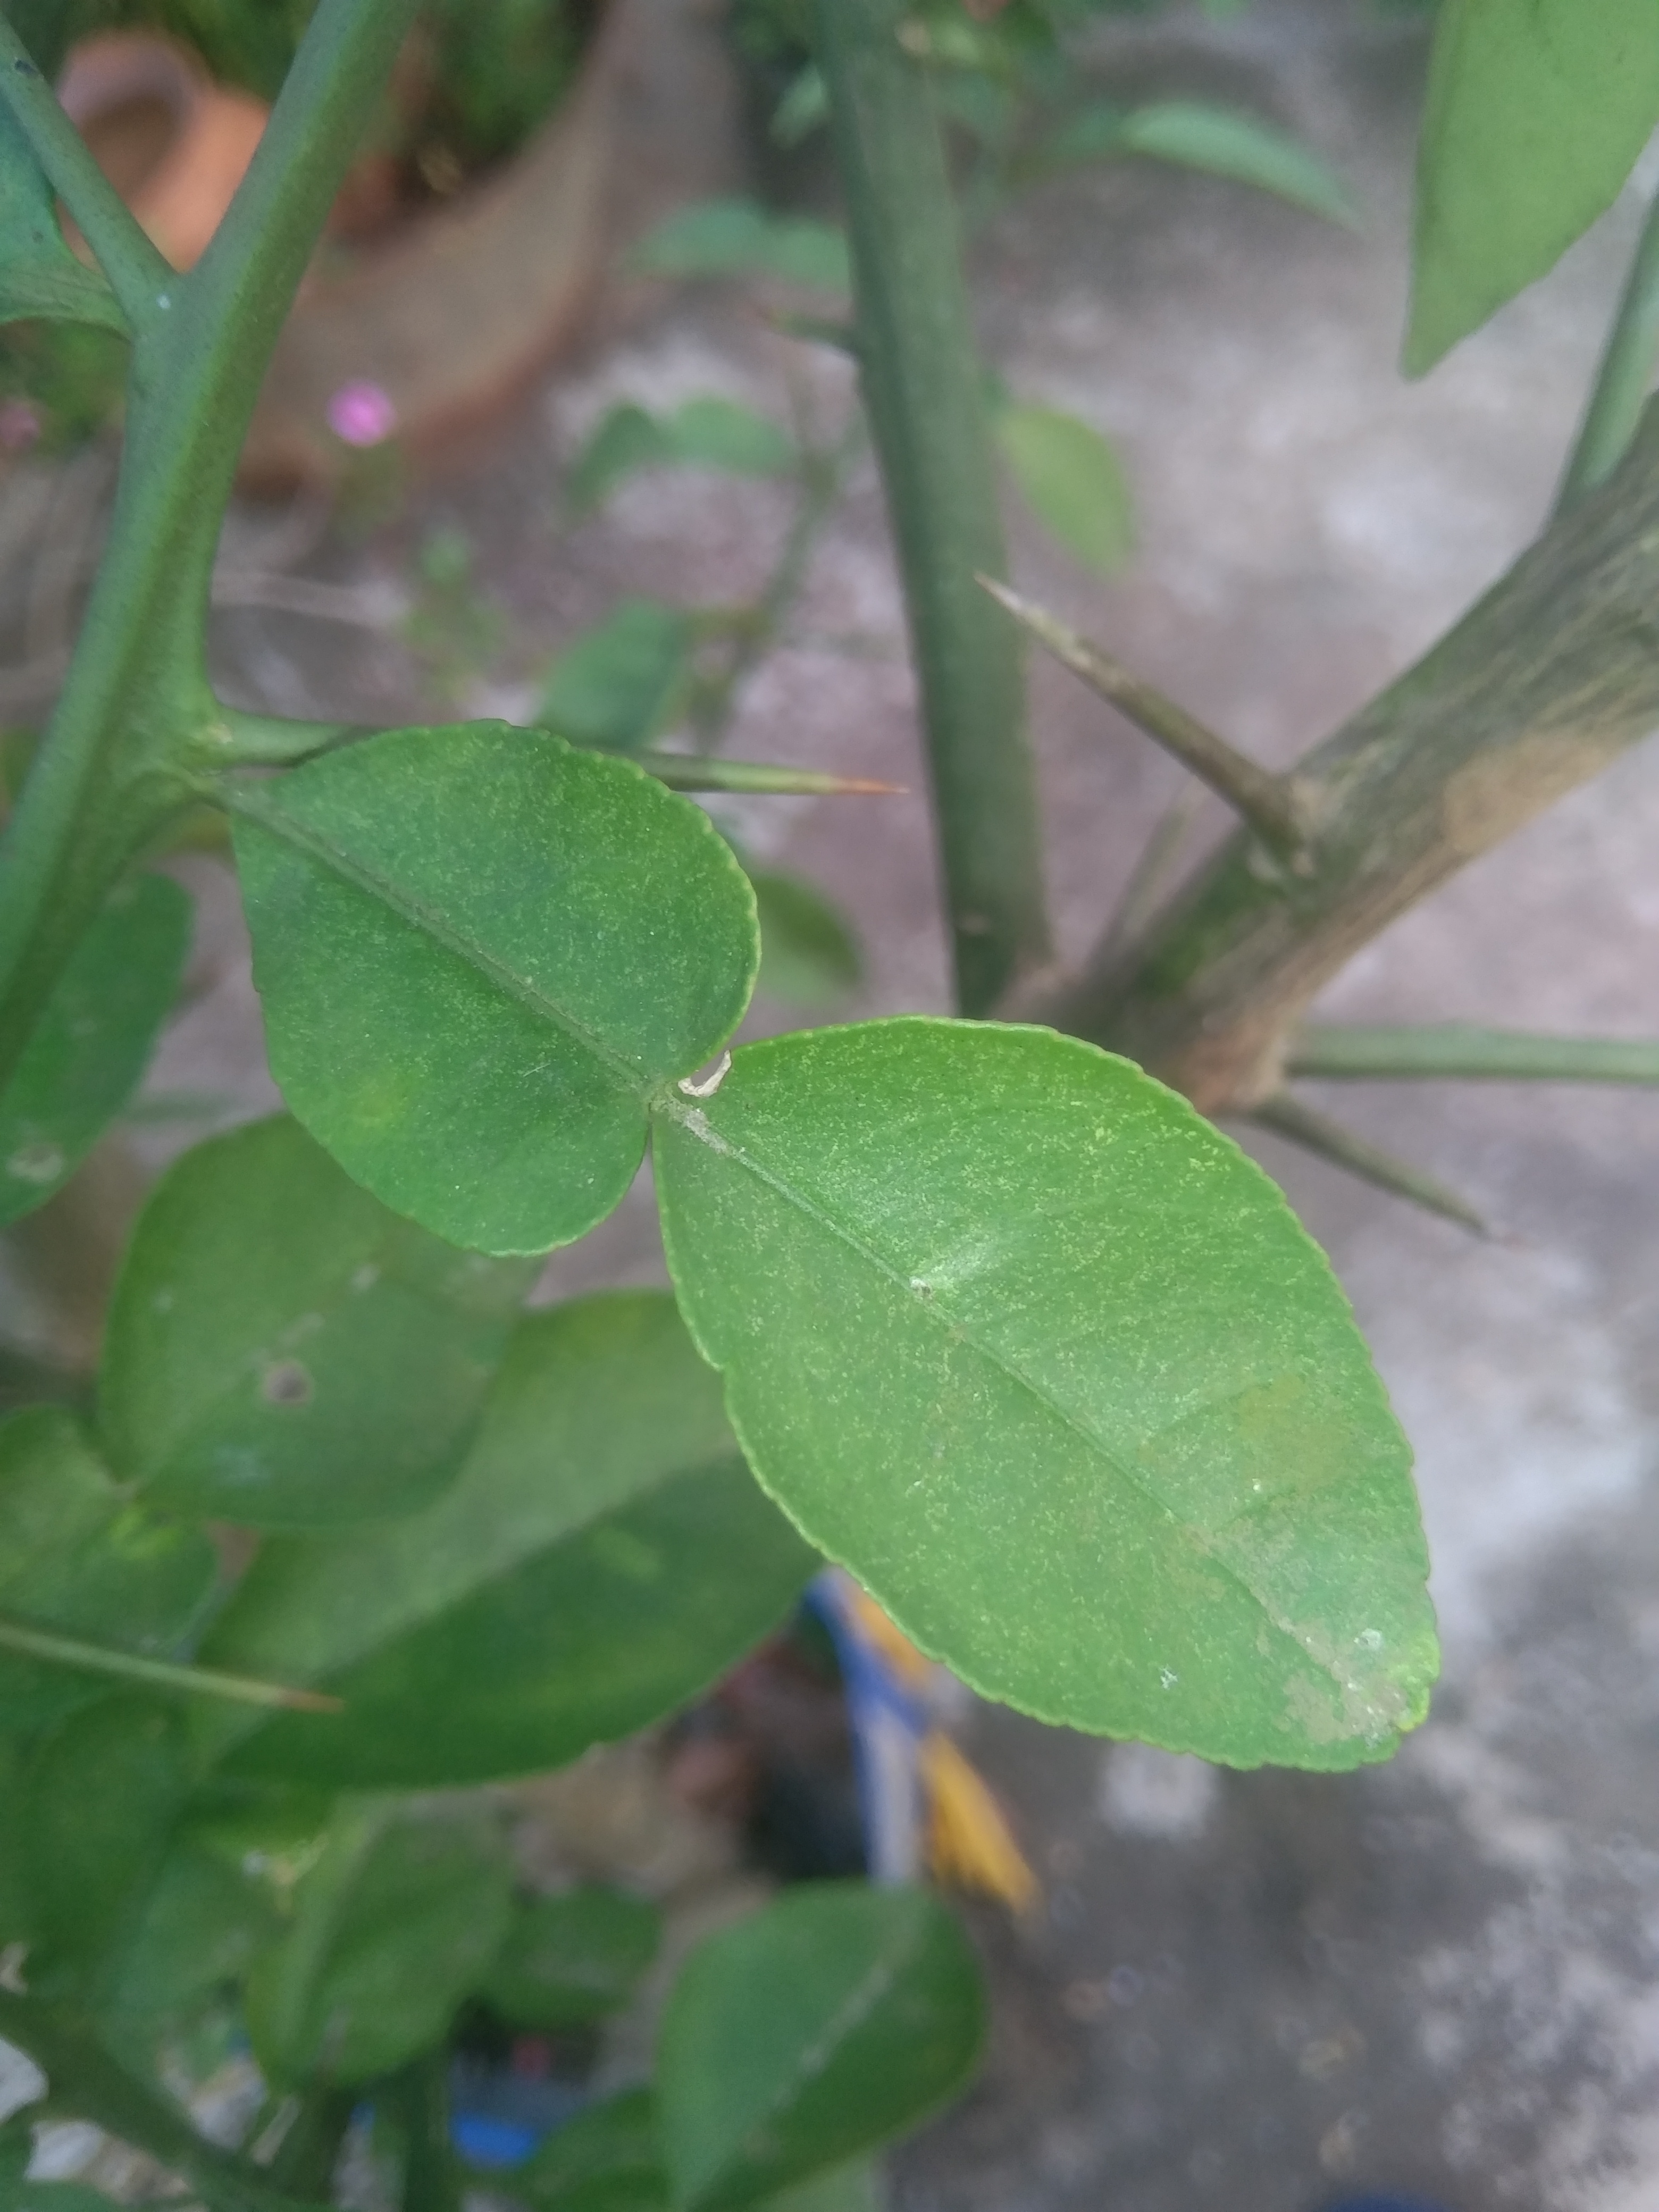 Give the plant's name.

lemon
